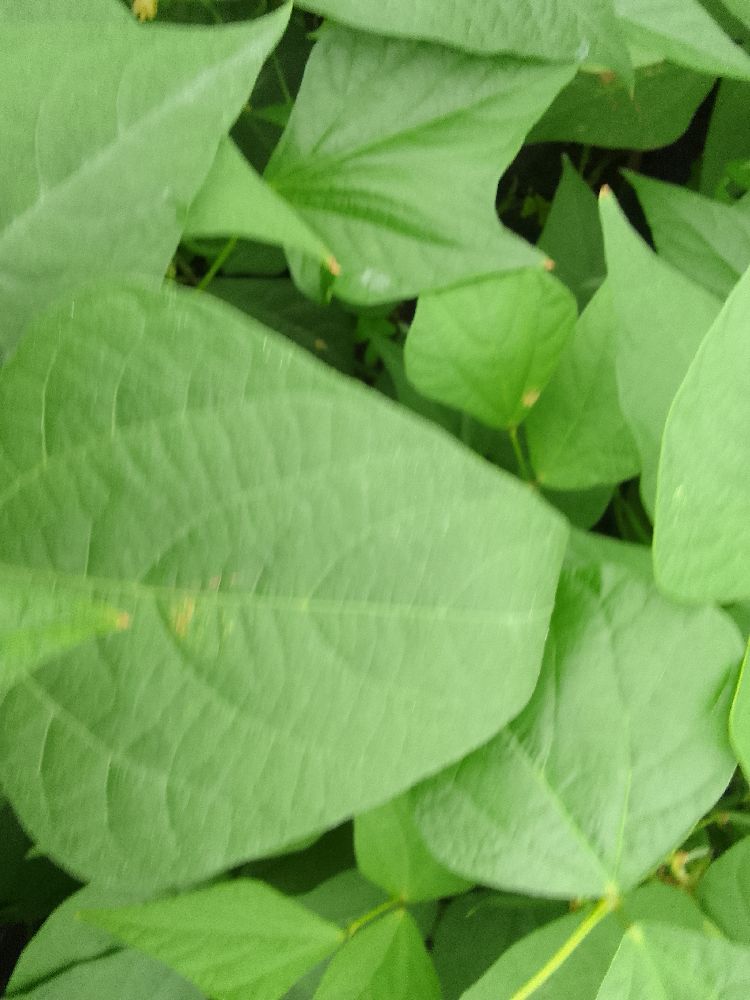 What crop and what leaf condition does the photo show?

common bean, healthy
